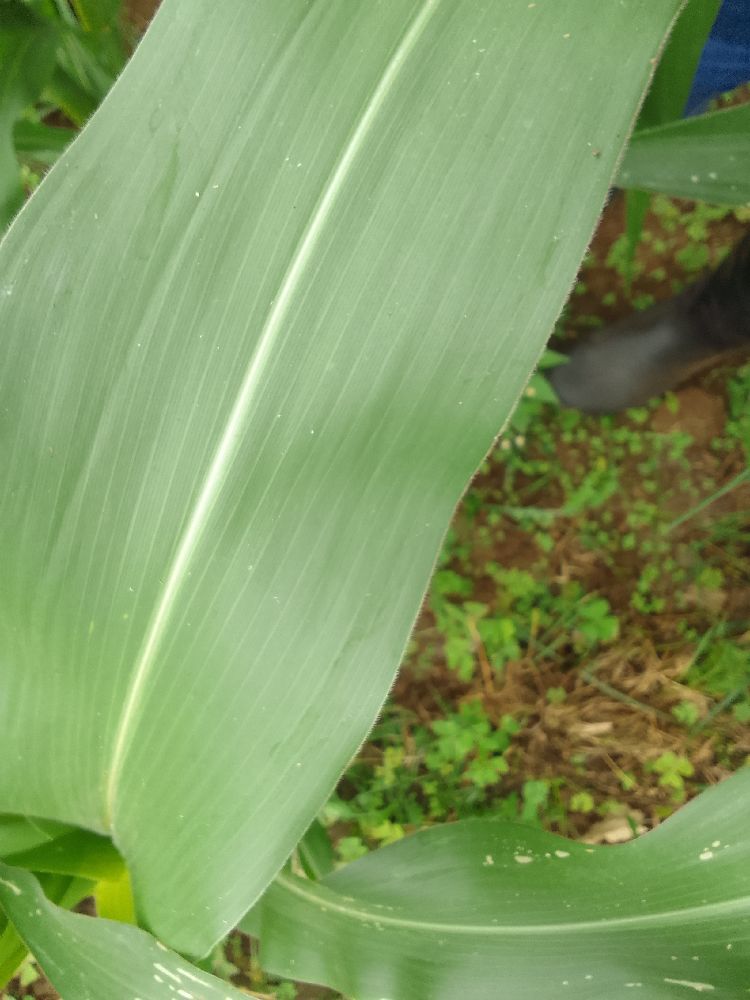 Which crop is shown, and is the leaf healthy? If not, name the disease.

maize, healthy
